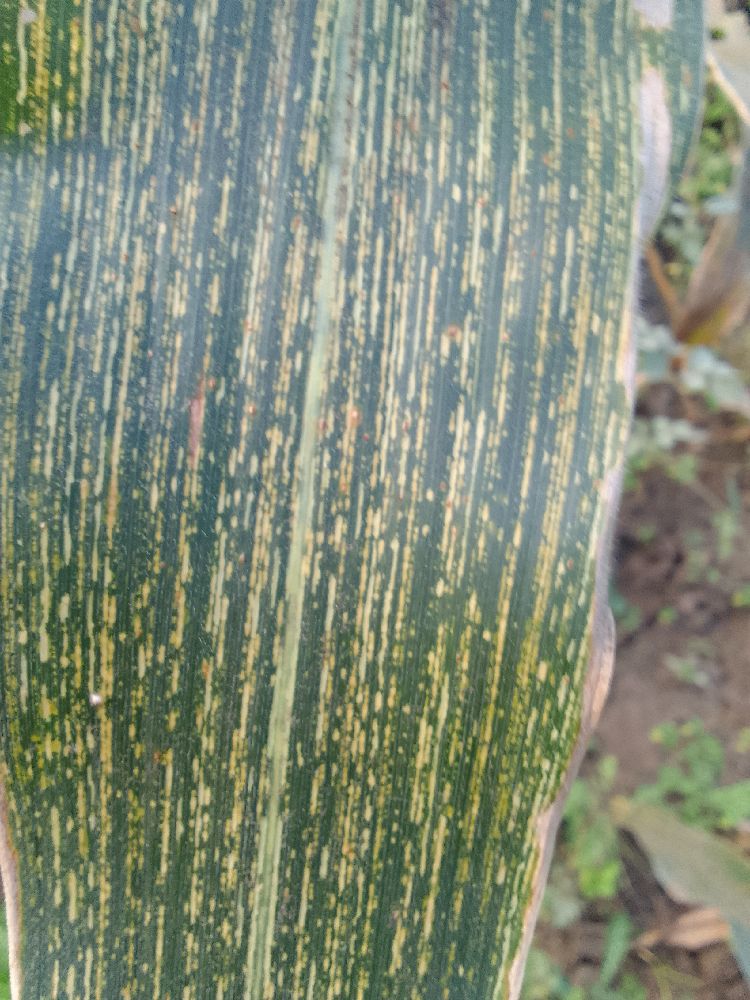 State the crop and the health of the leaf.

maize, maize streak virus
